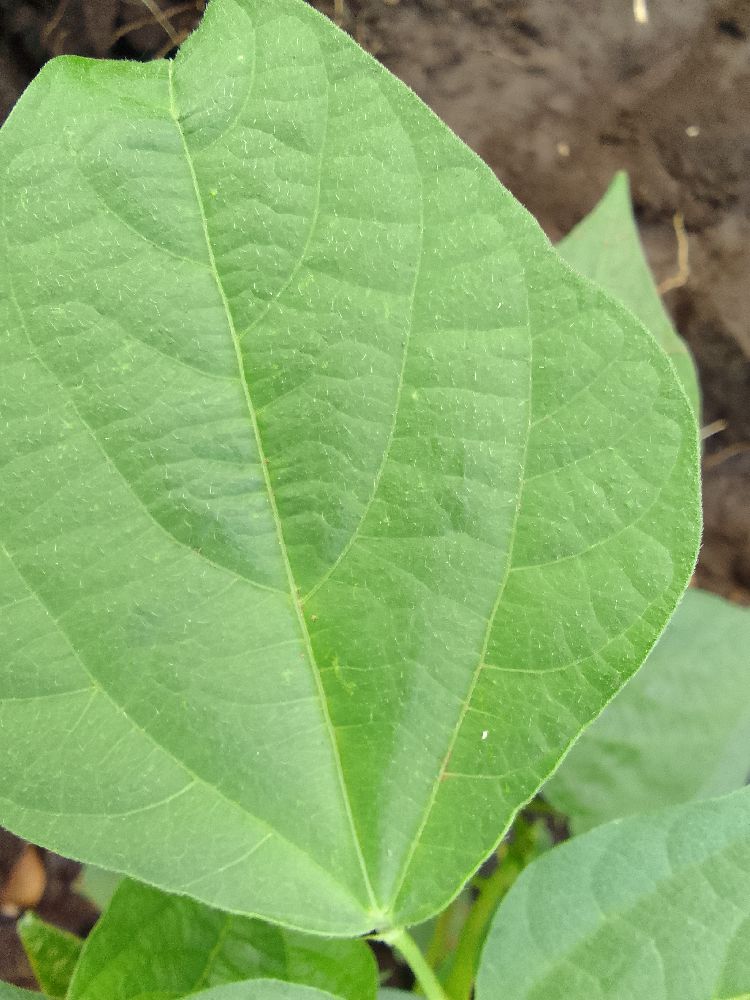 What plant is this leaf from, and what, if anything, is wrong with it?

common bean, healthy
